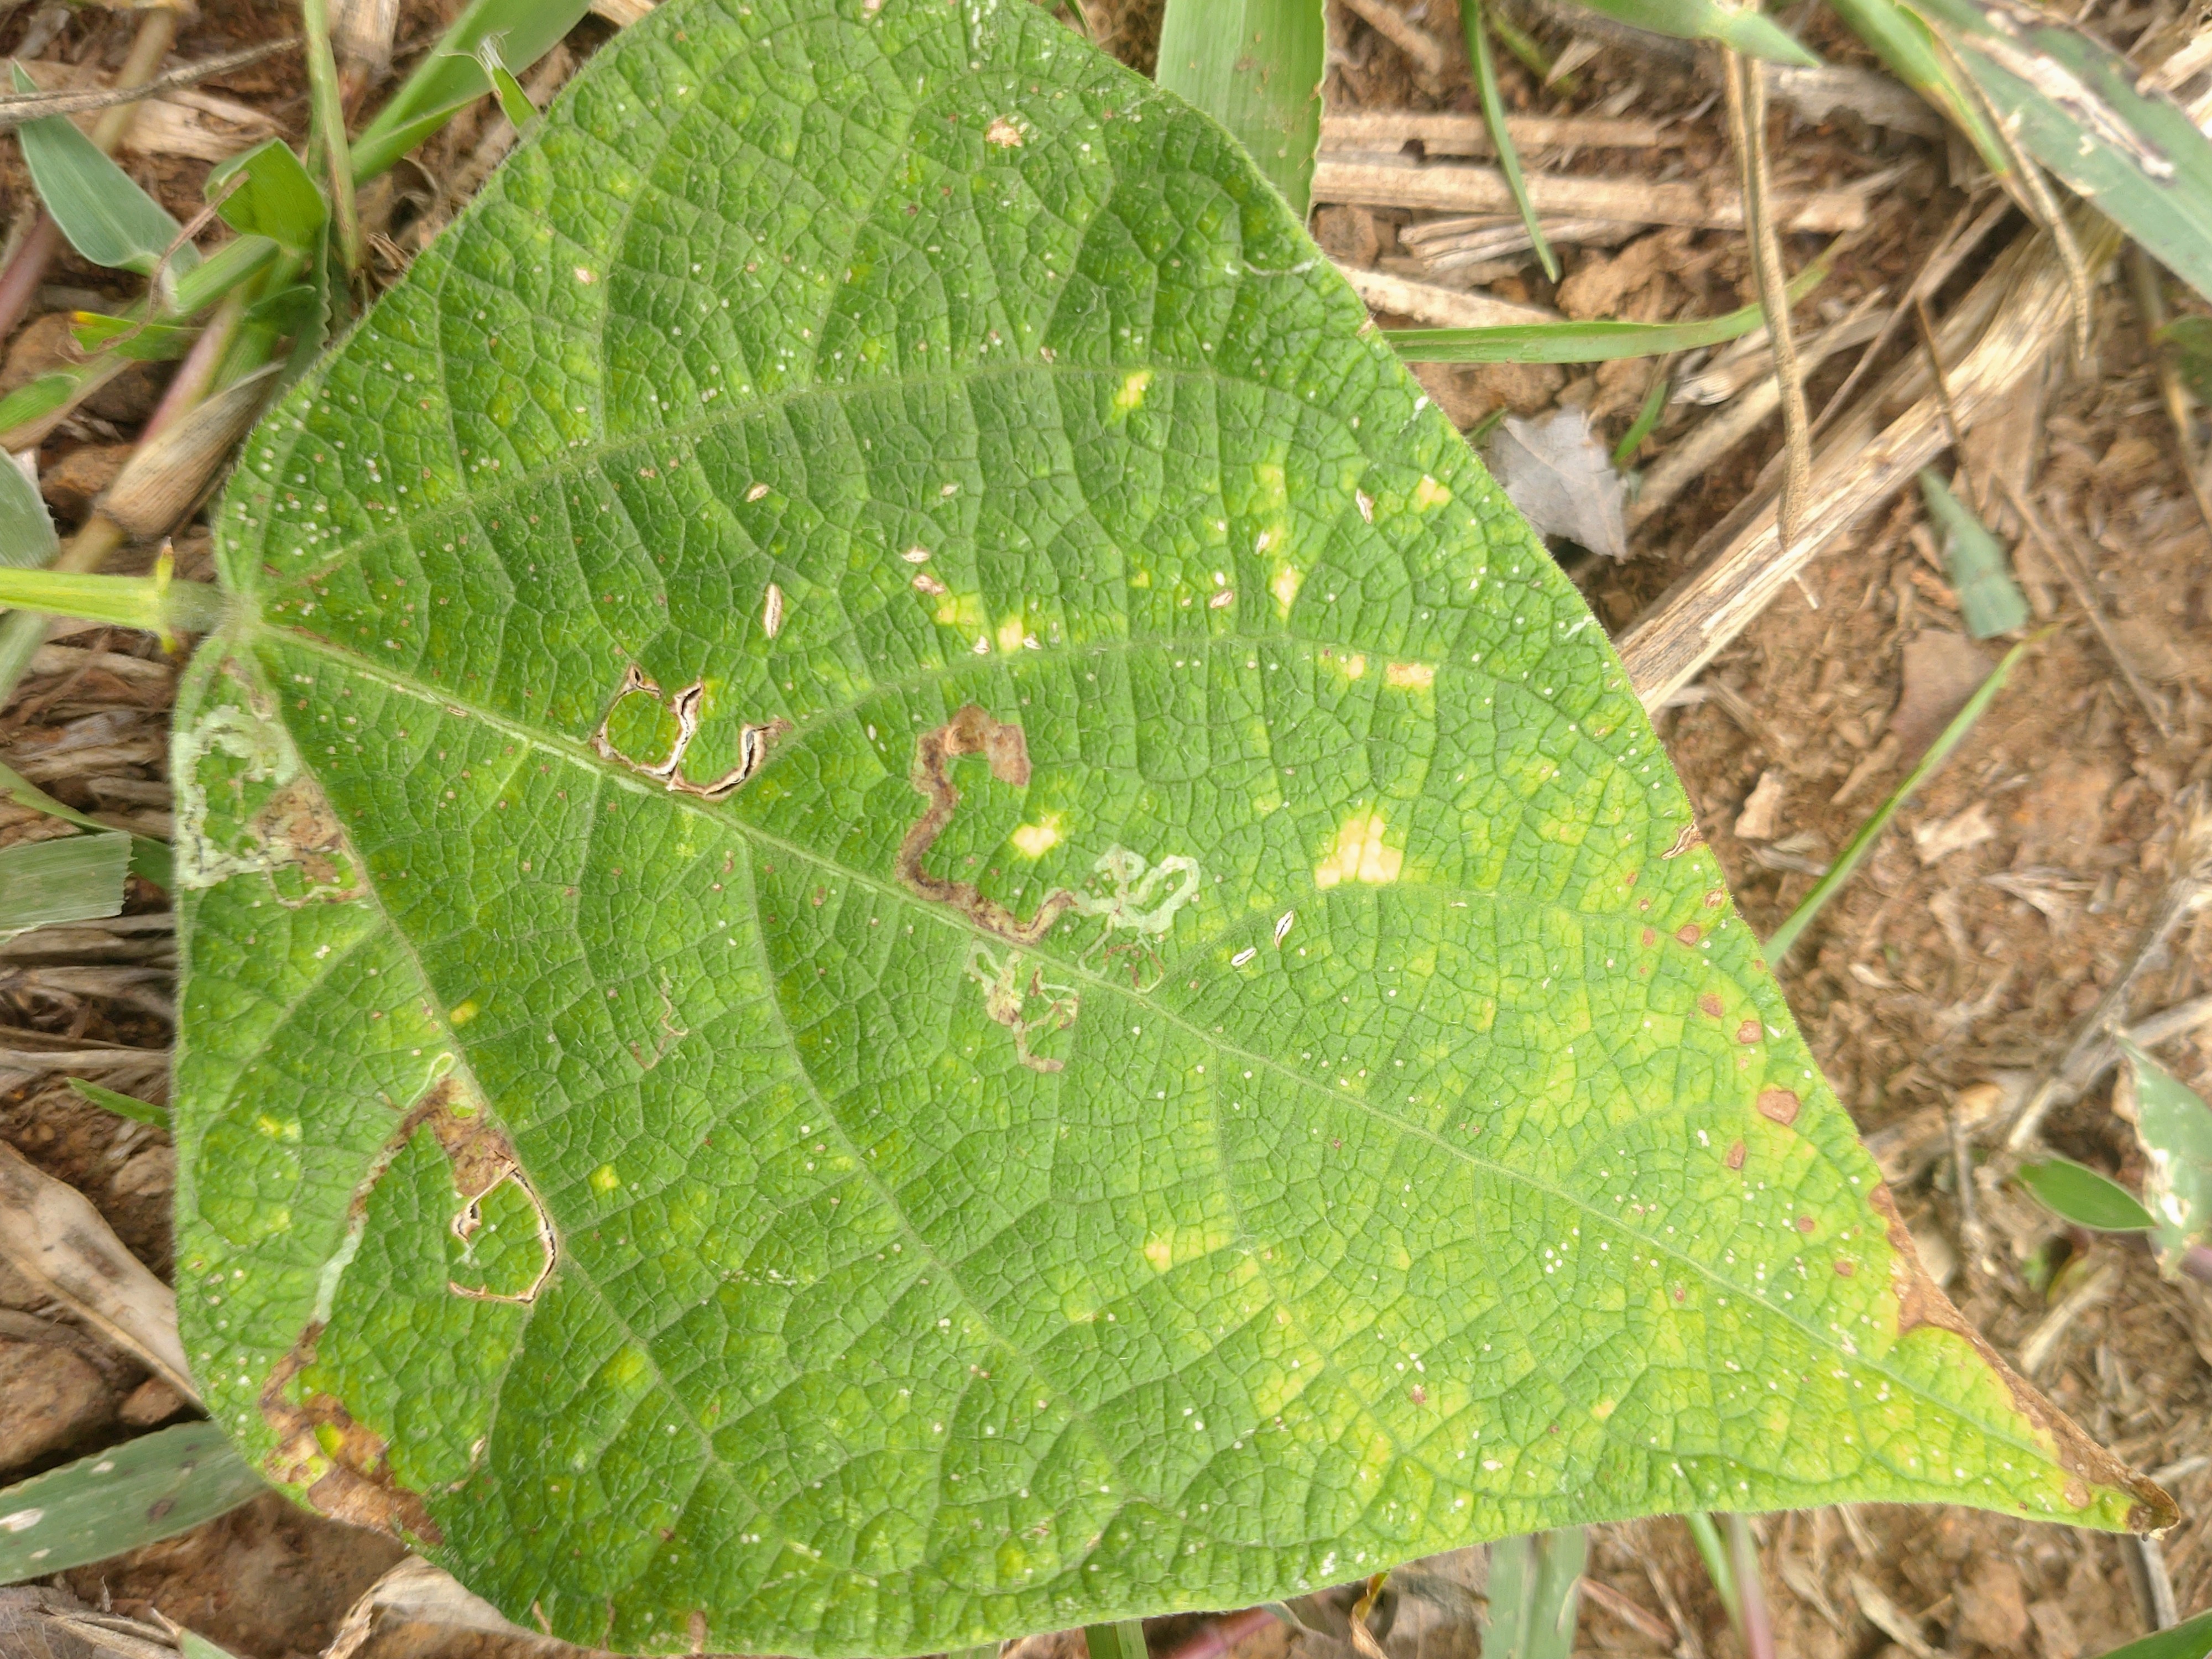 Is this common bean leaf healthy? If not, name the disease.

anthracnose
